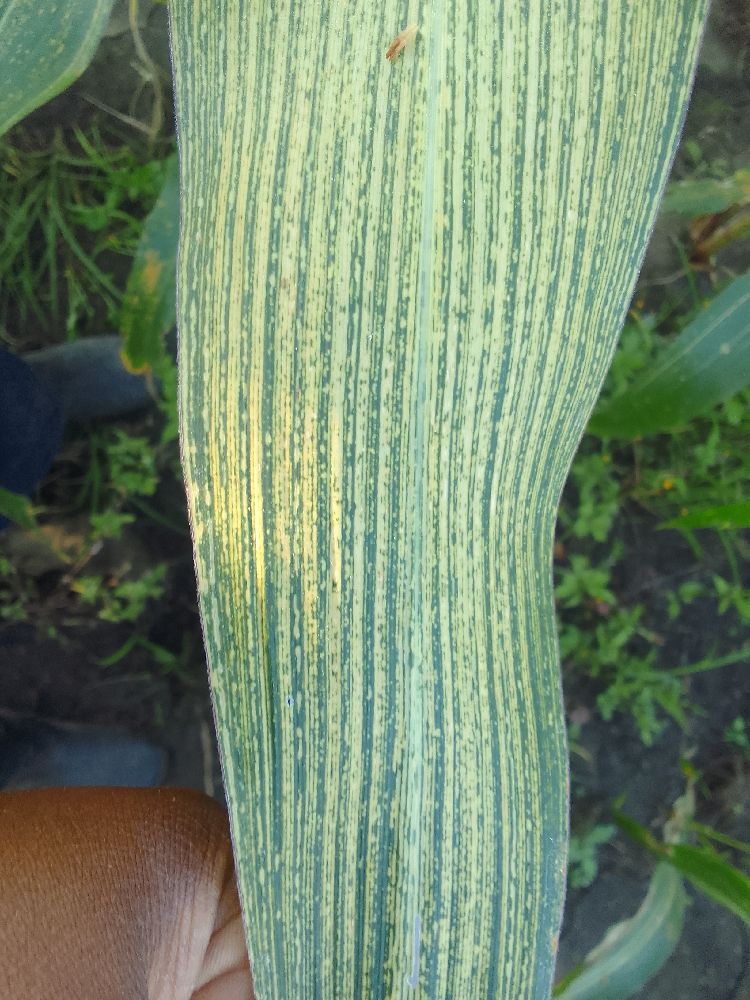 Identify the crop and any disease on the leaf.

maize, maize streak virus
